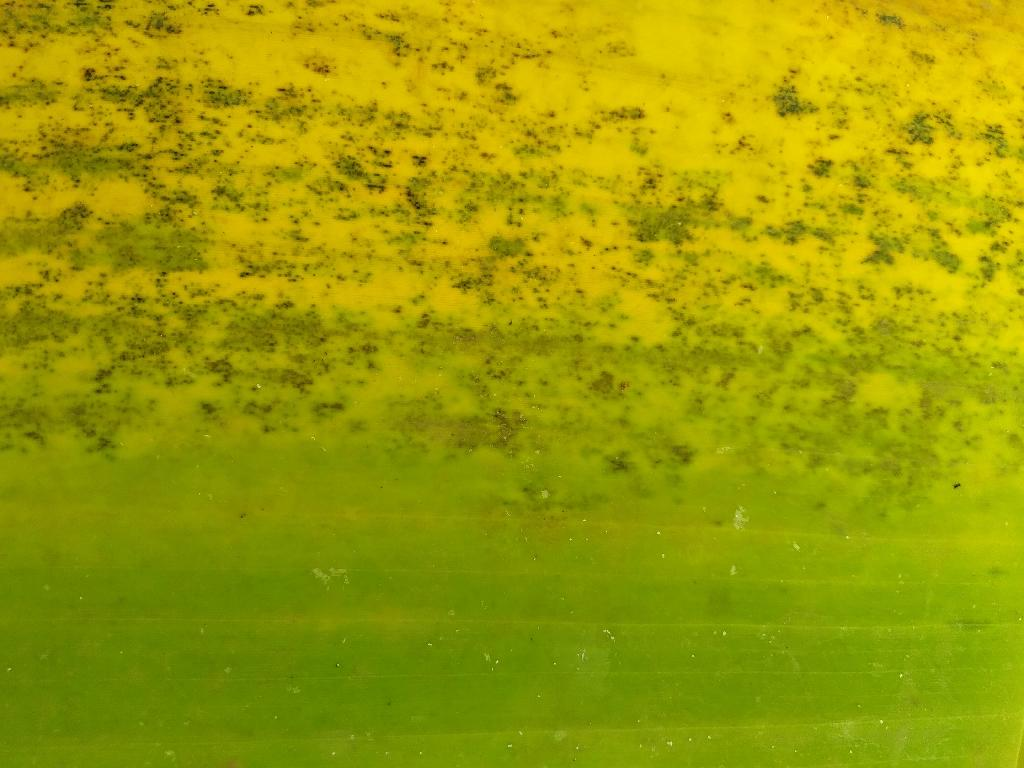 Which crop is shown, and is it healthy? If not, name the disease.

banana, black sigatoka
